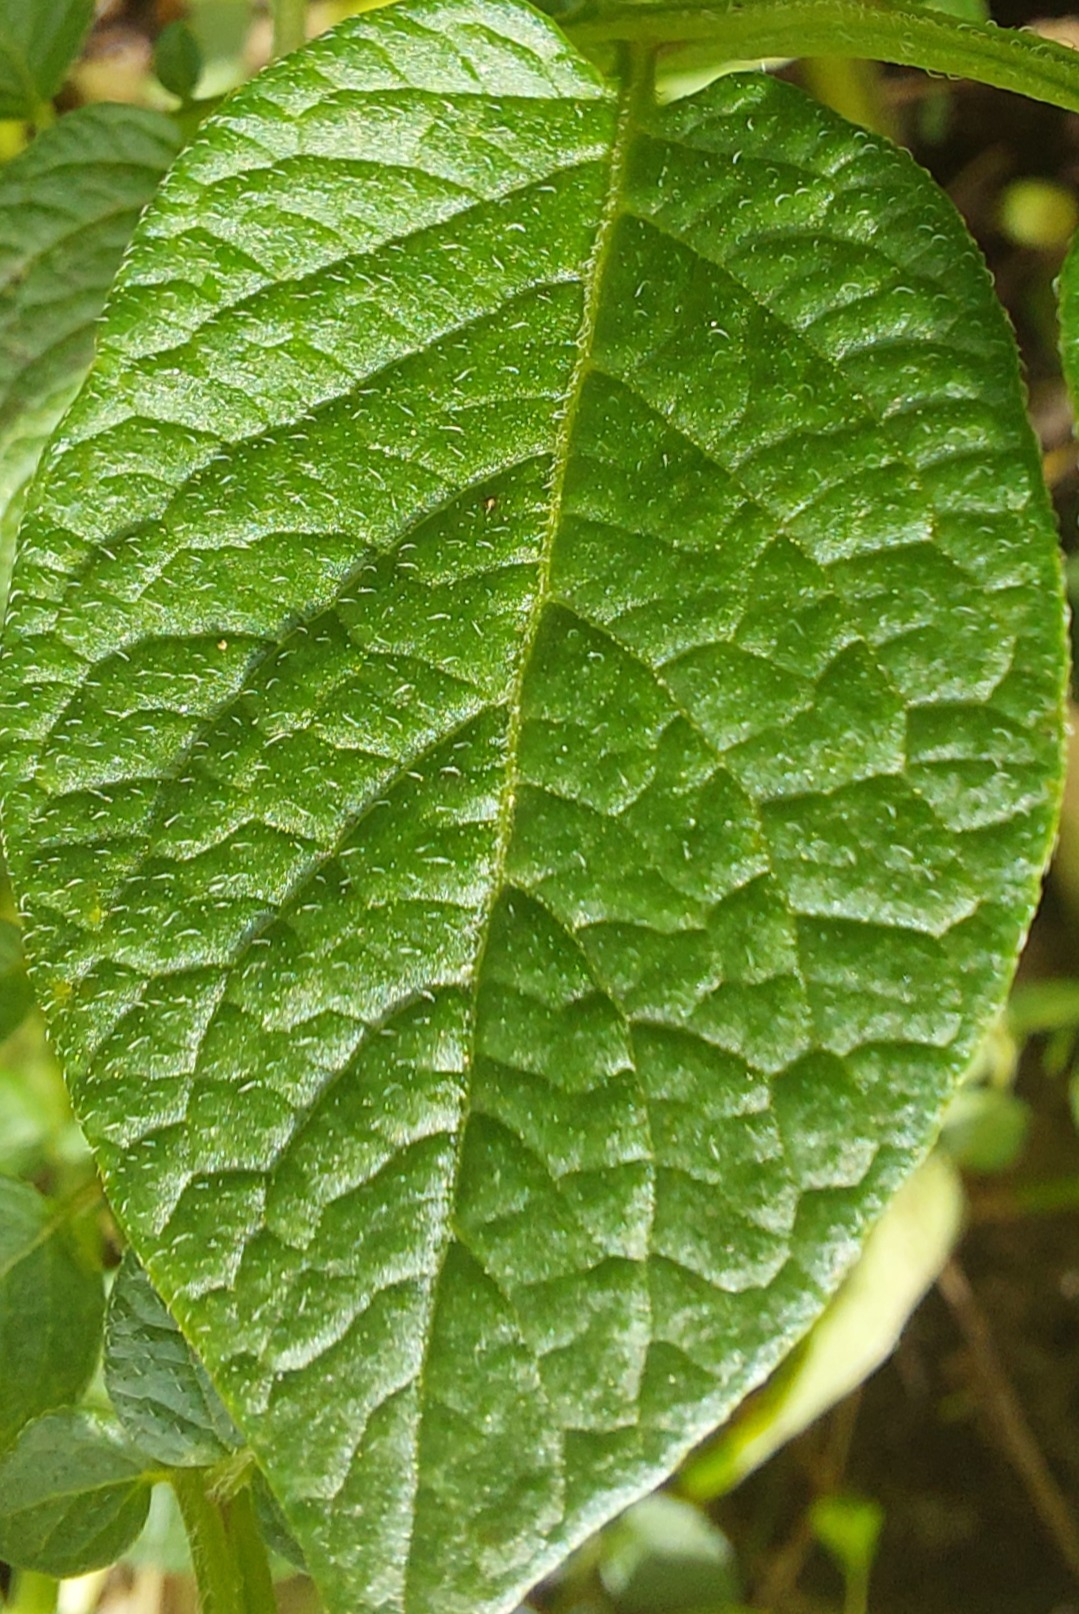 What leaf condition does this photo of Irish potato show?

healthy
